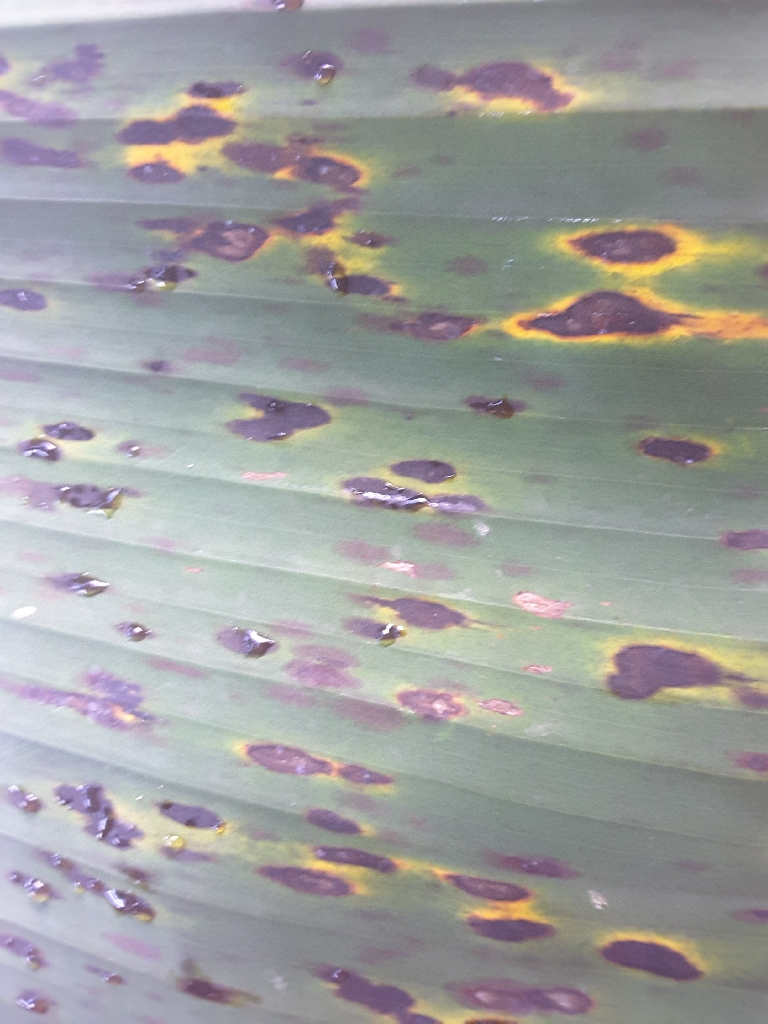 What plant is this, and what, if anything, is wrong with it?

banana, black sigatoka
